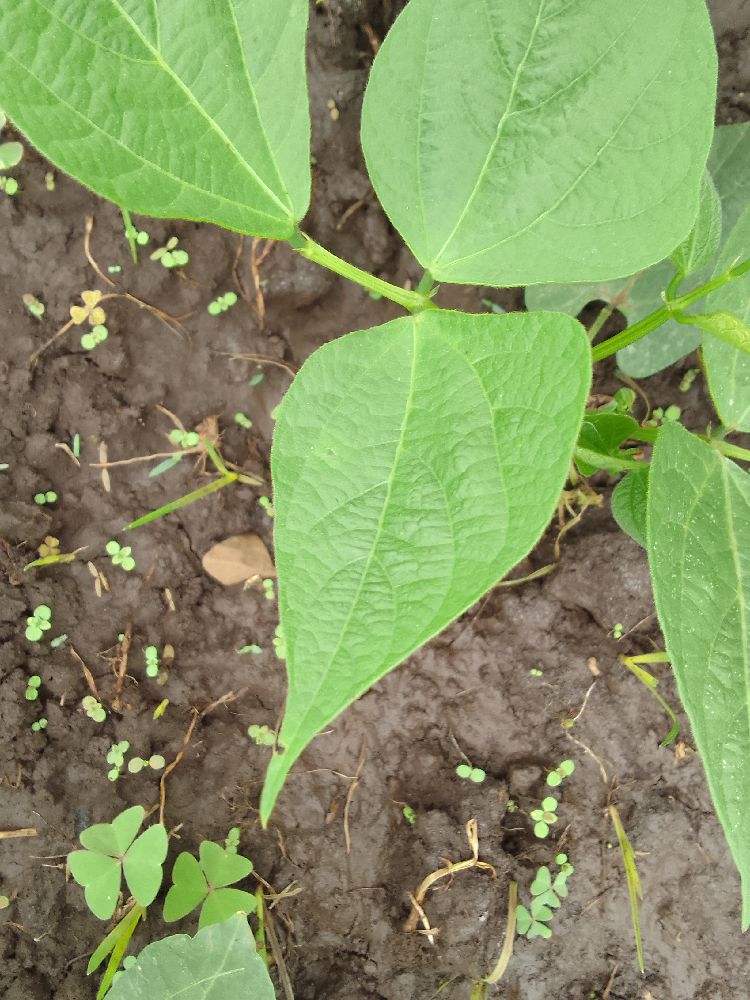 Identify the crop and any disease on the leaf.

common bean, healthy
